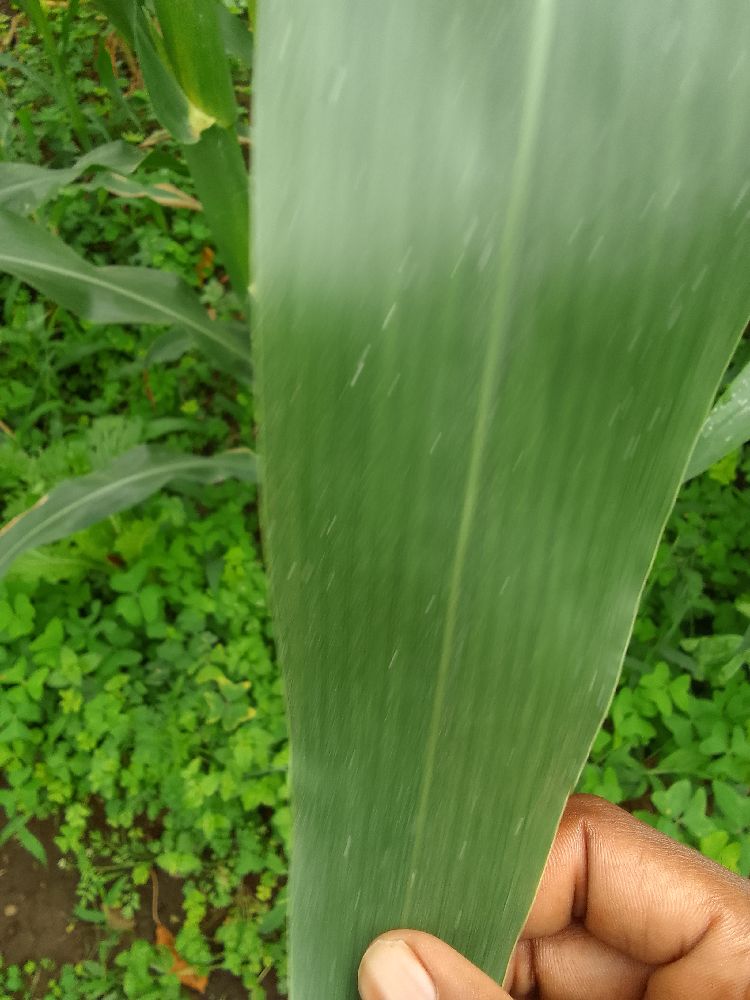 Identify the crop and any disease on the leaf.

maize, healthy
